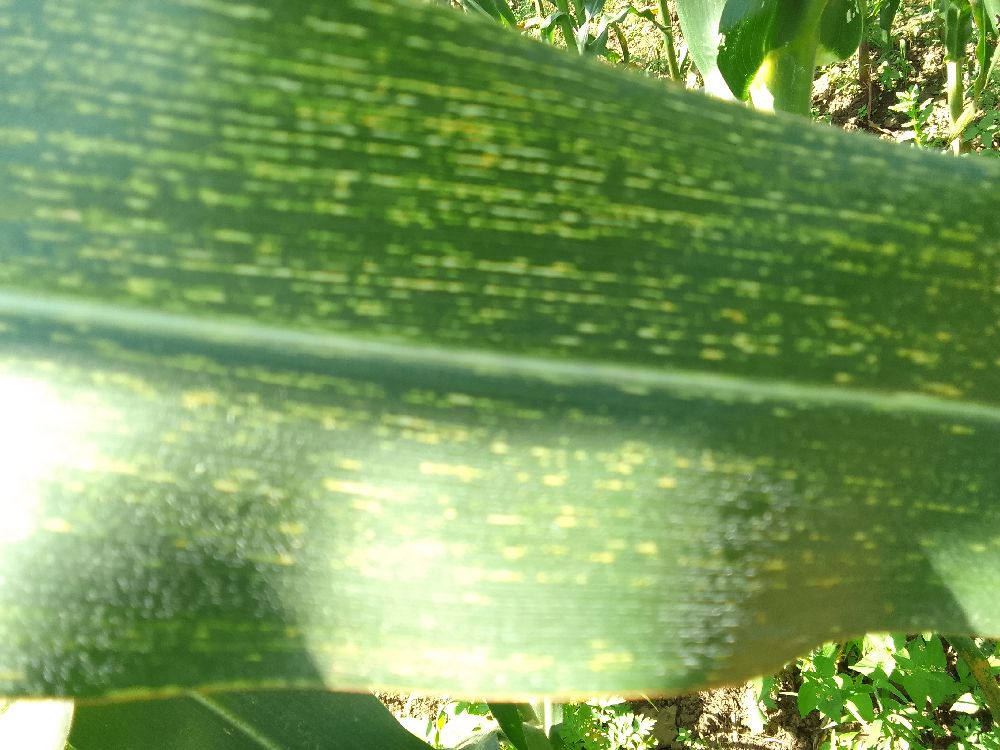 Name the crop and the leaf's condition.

maize, maize streak virus
